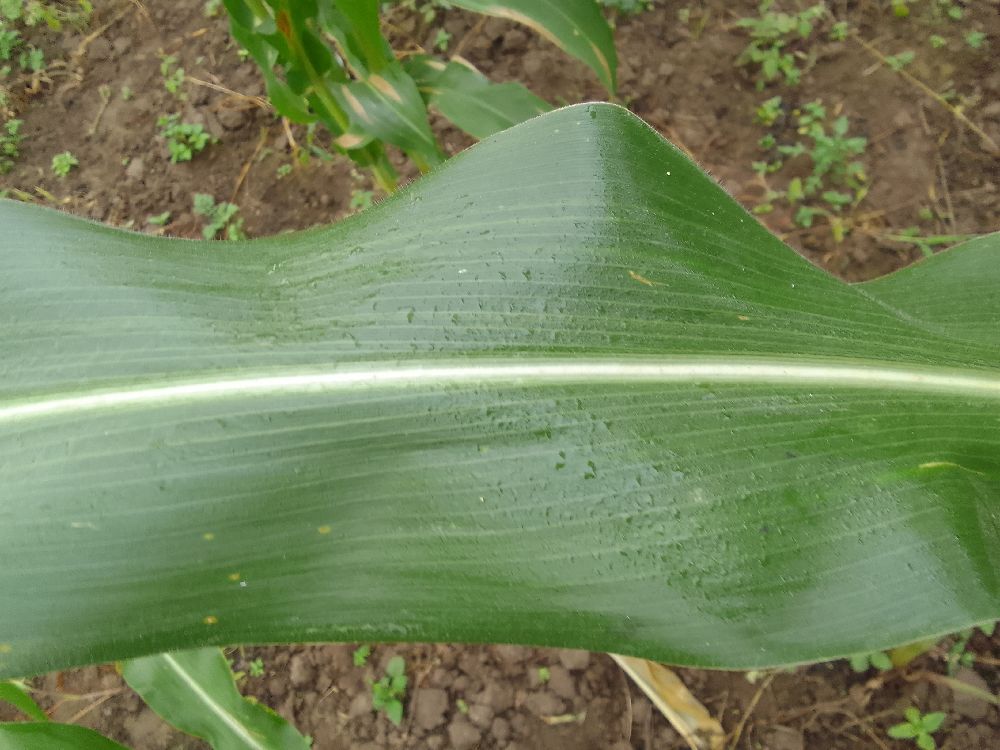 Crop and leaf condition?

maize, healthy
